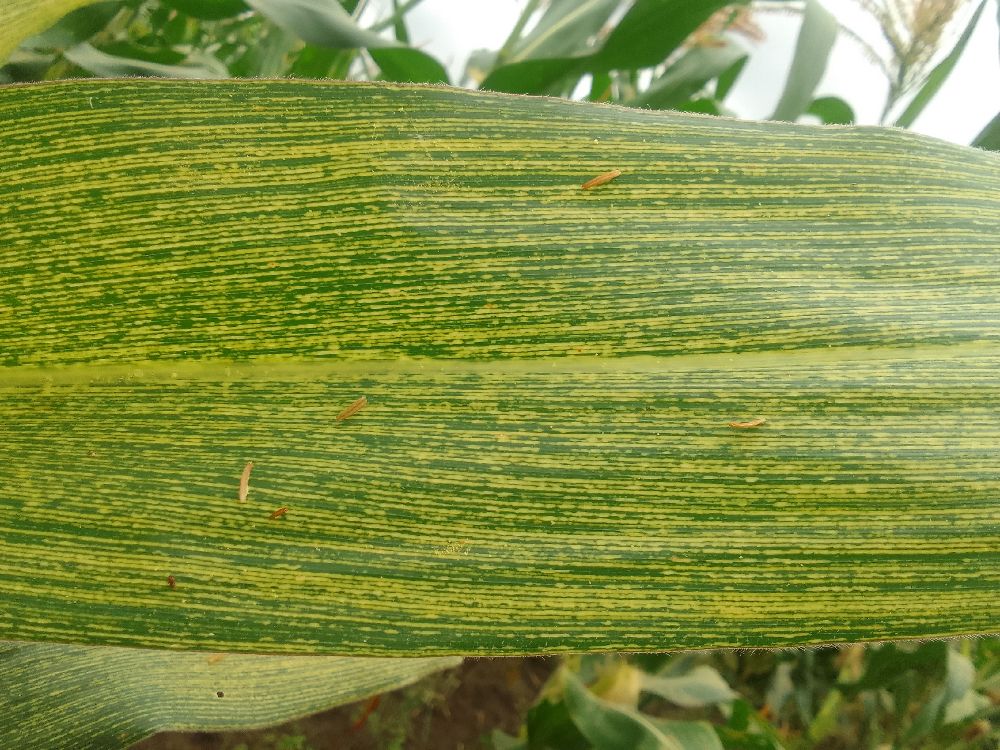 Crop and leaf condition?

maize, maize streak virus
